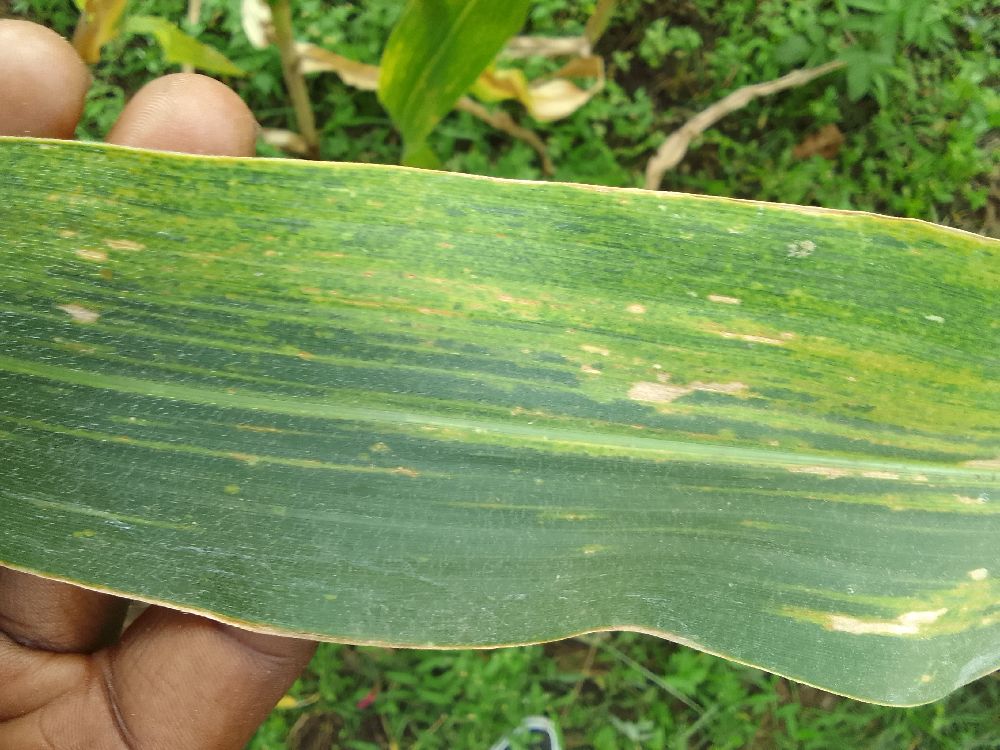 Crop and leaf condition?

maize, maize lethal necrosis
